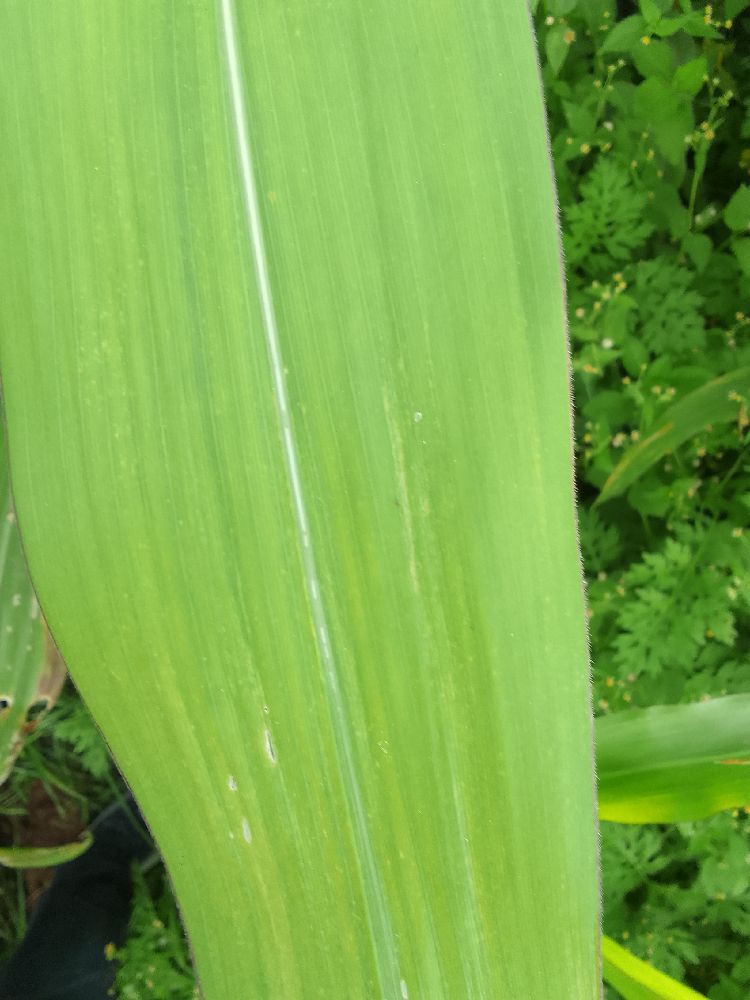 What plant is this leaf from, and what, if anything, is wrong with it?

maize, maize lethal necrosis
